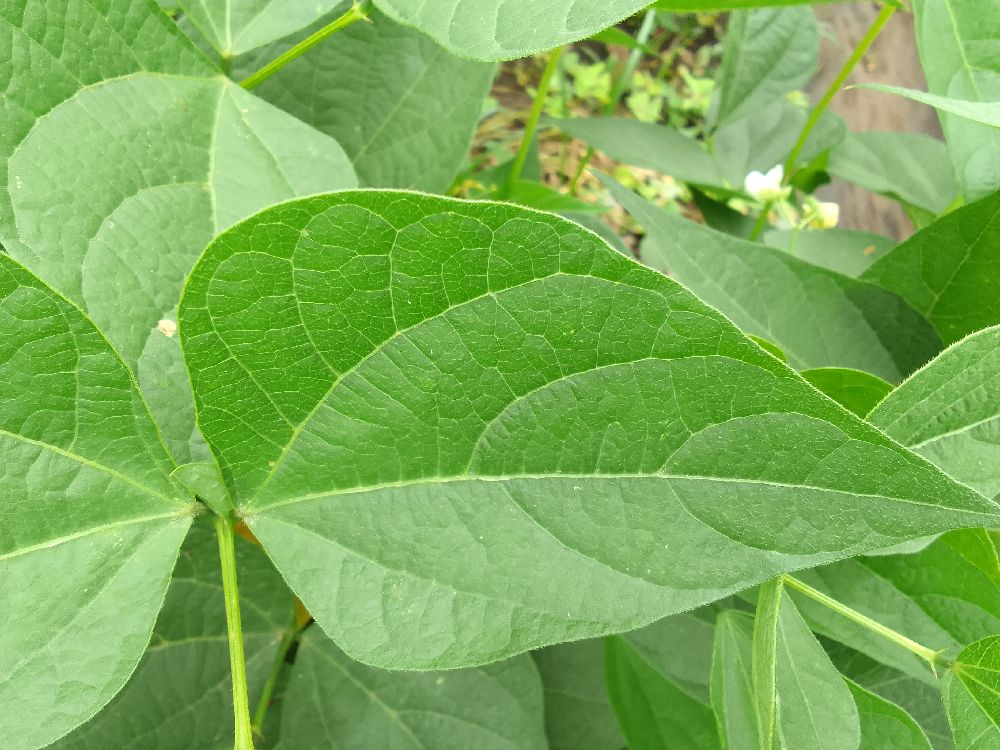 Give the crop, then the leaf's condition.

common bean, healthy
